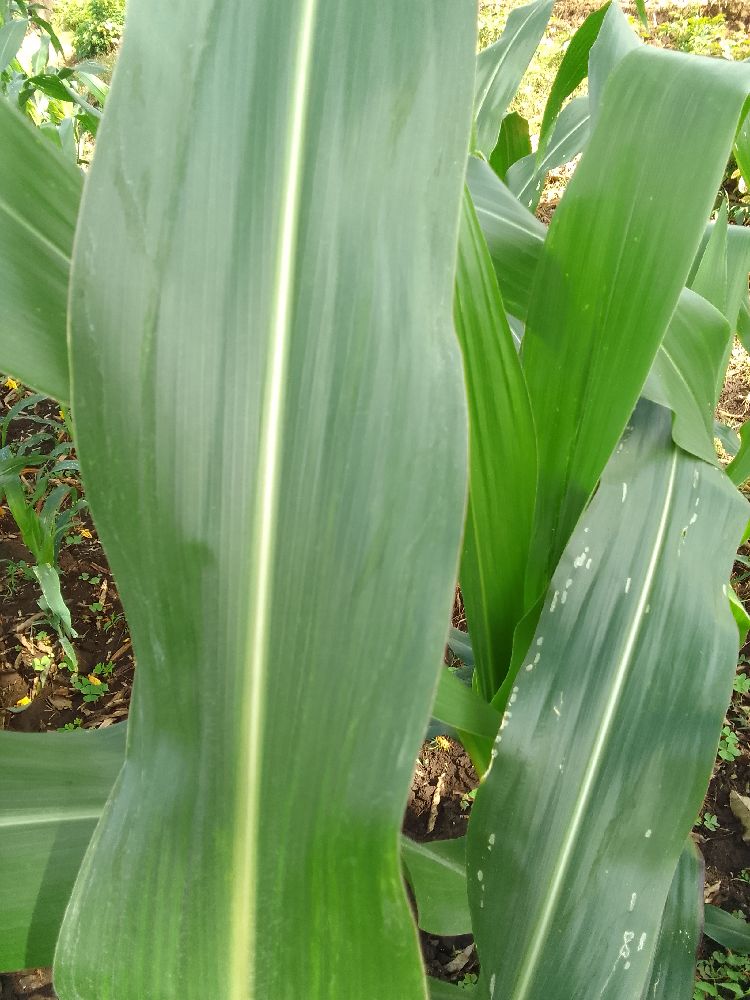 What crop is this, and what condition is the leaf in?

maize, healthy
